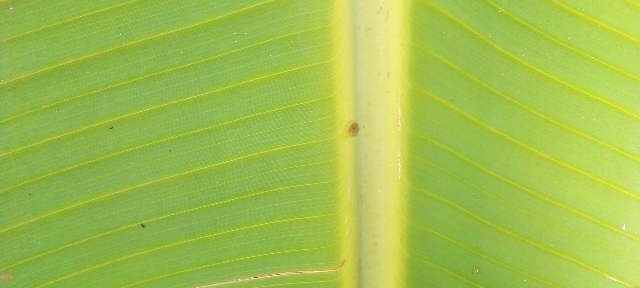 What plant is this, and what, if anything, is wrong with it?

banana, healthy
